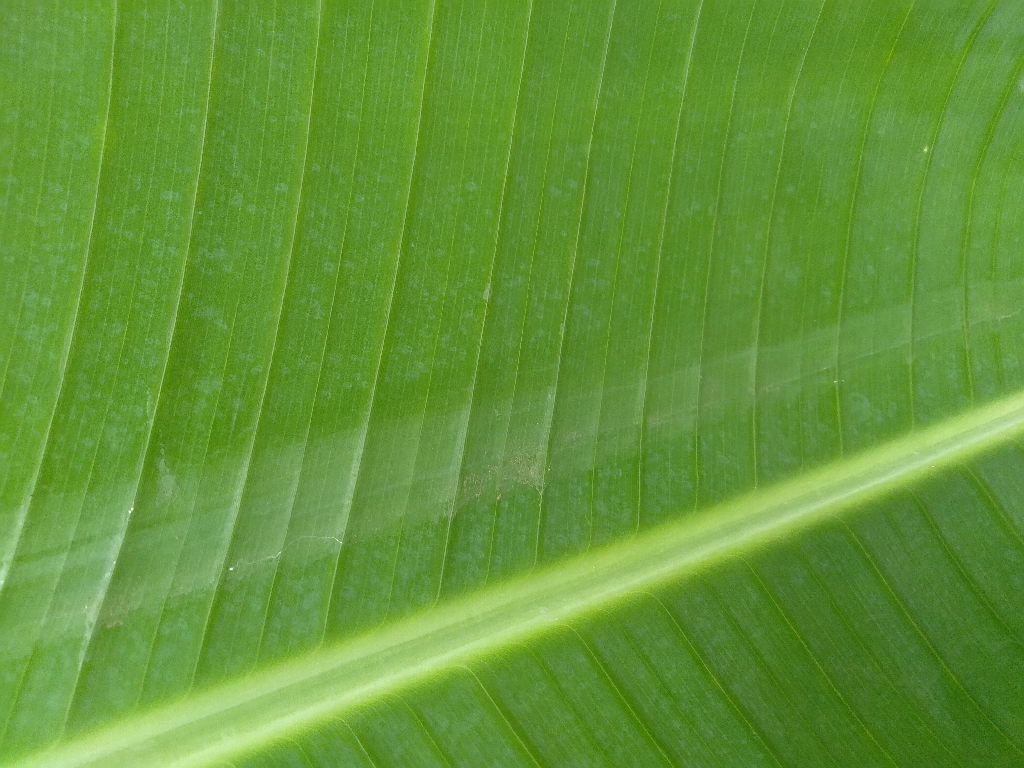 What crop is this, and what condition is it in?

banana, healthy
